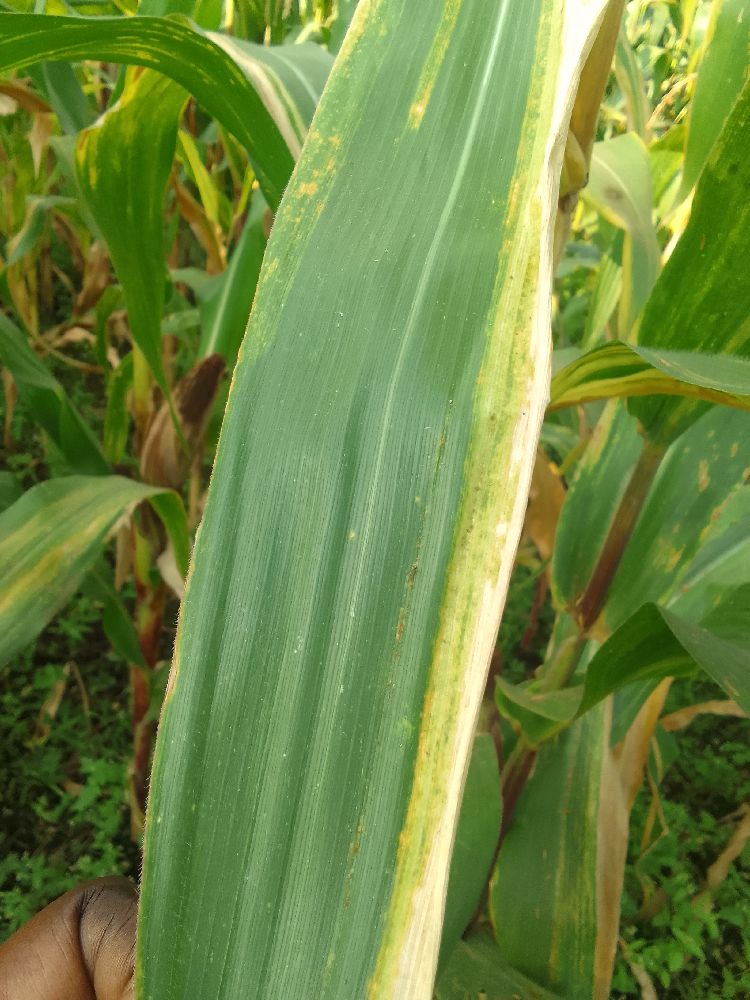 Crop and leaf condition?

maize, maize lethal necrosis
